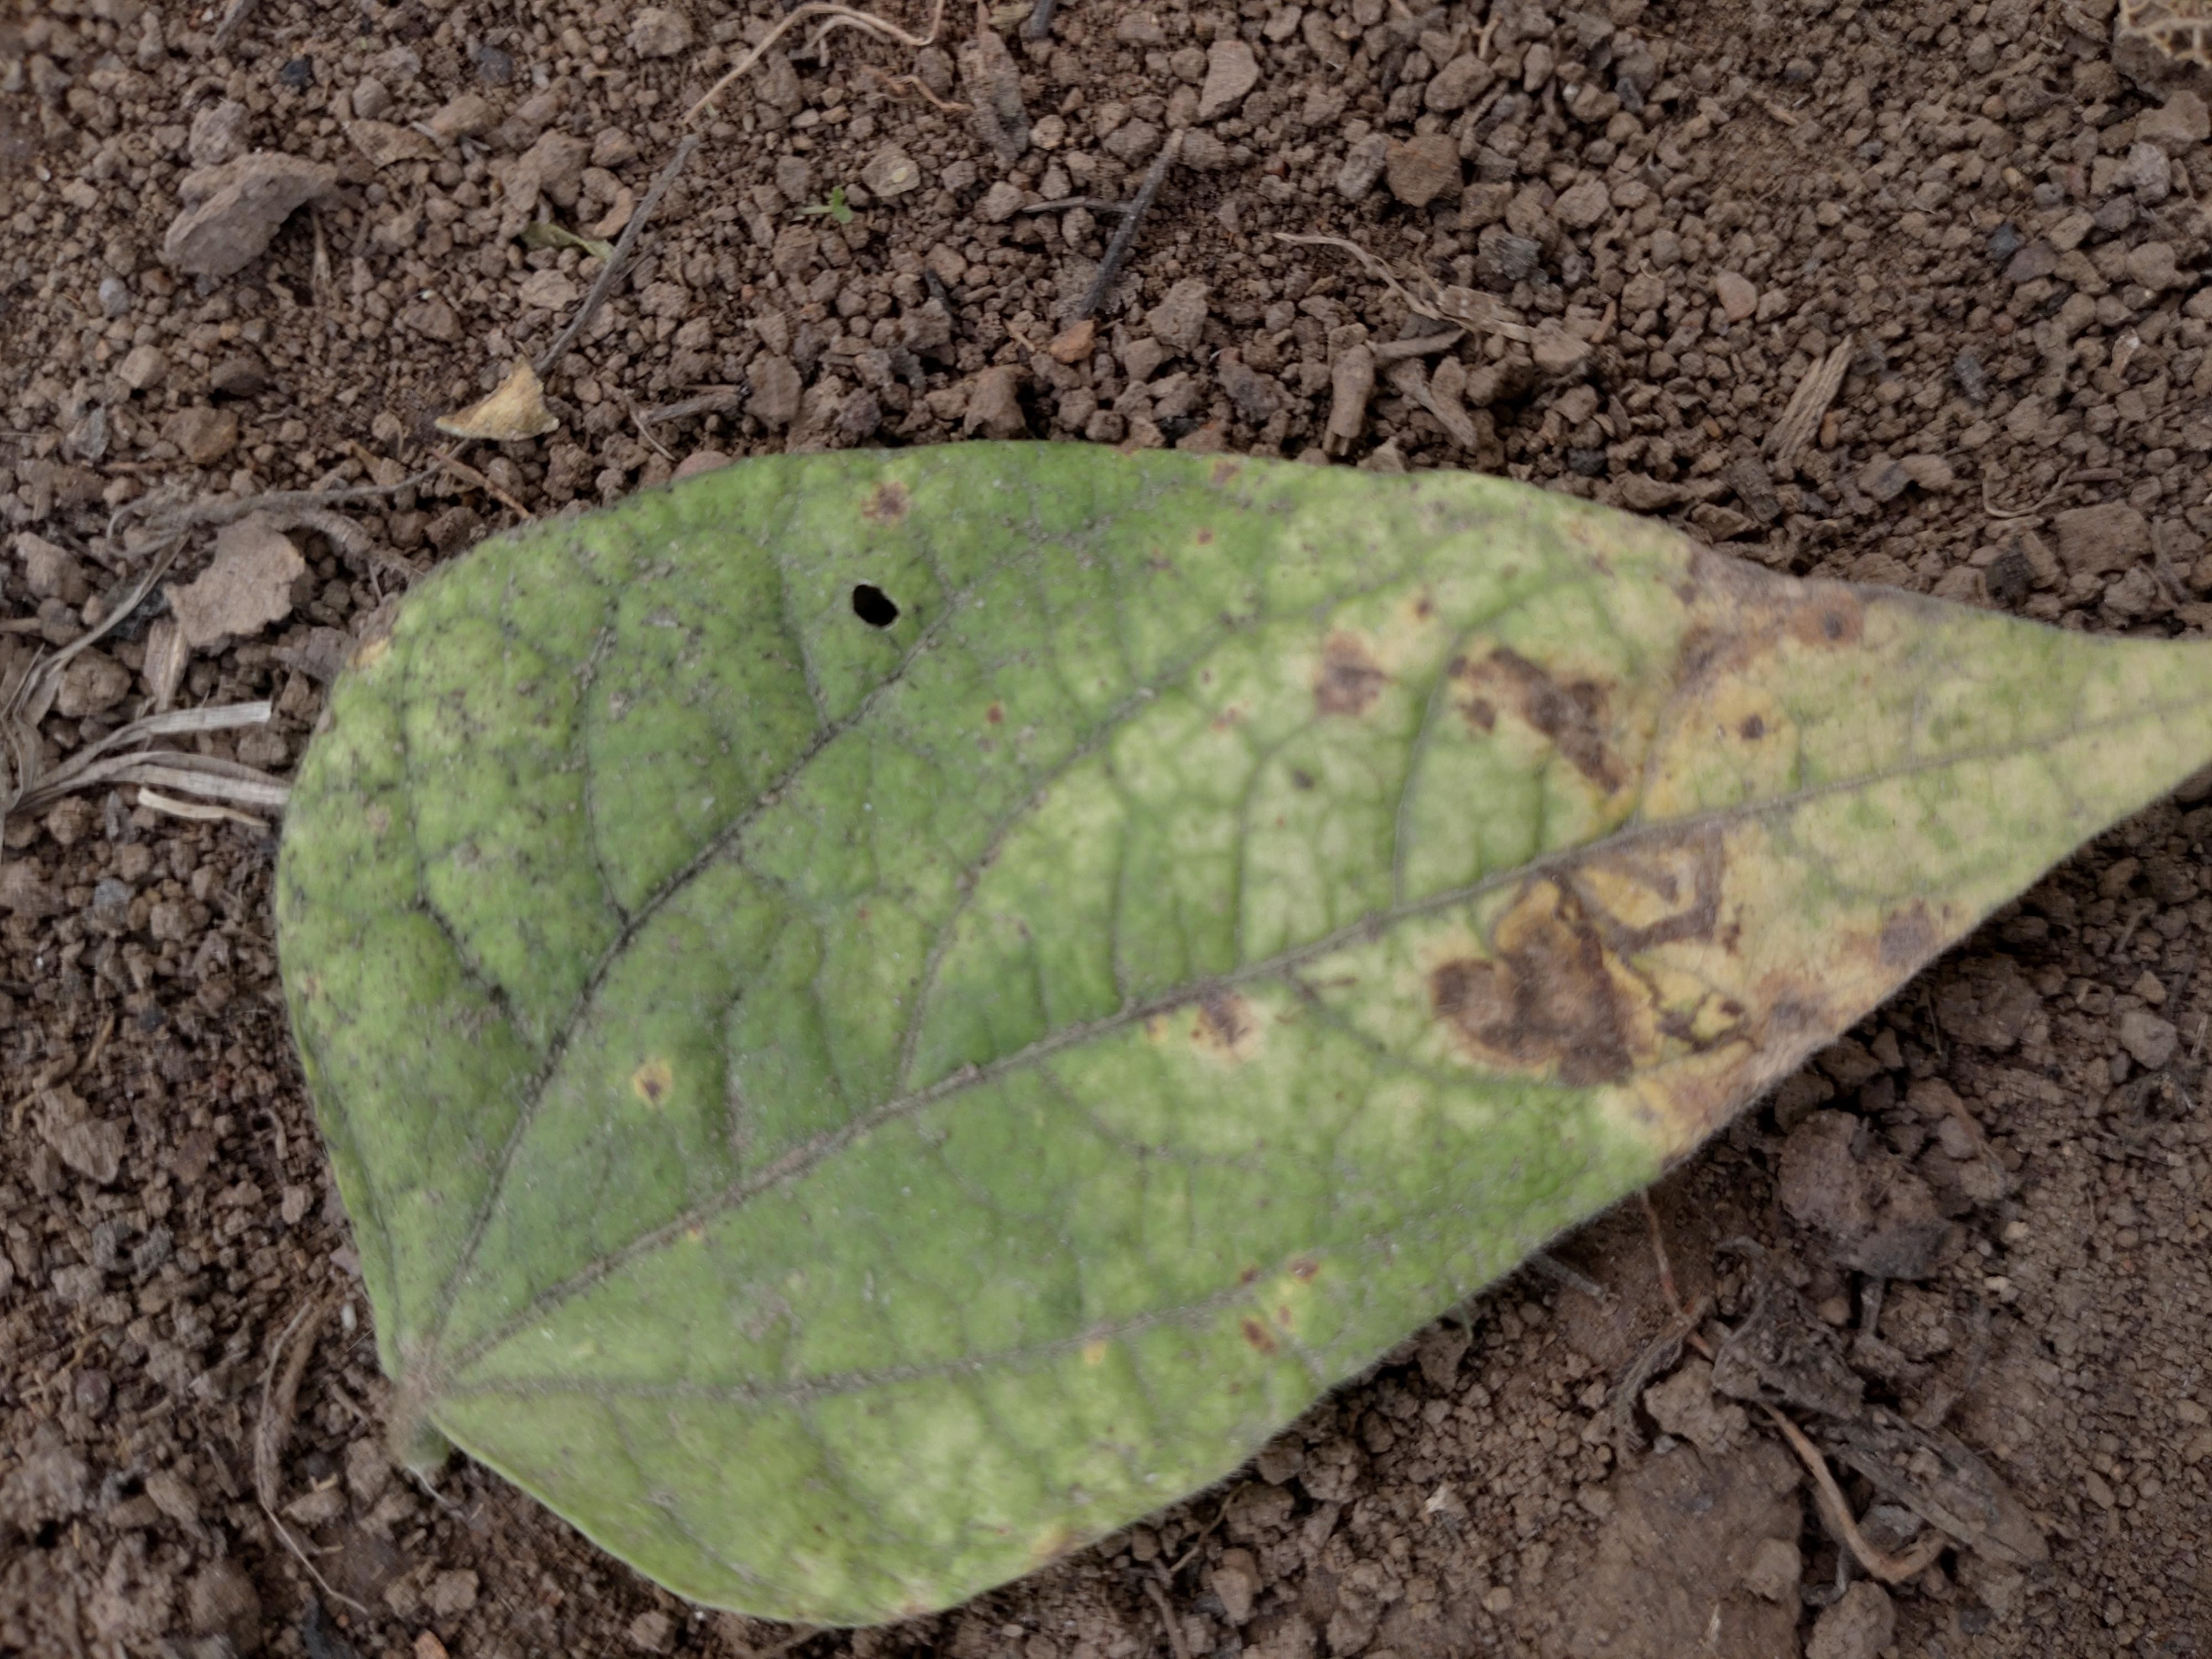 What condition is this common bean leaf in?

anthracnose
